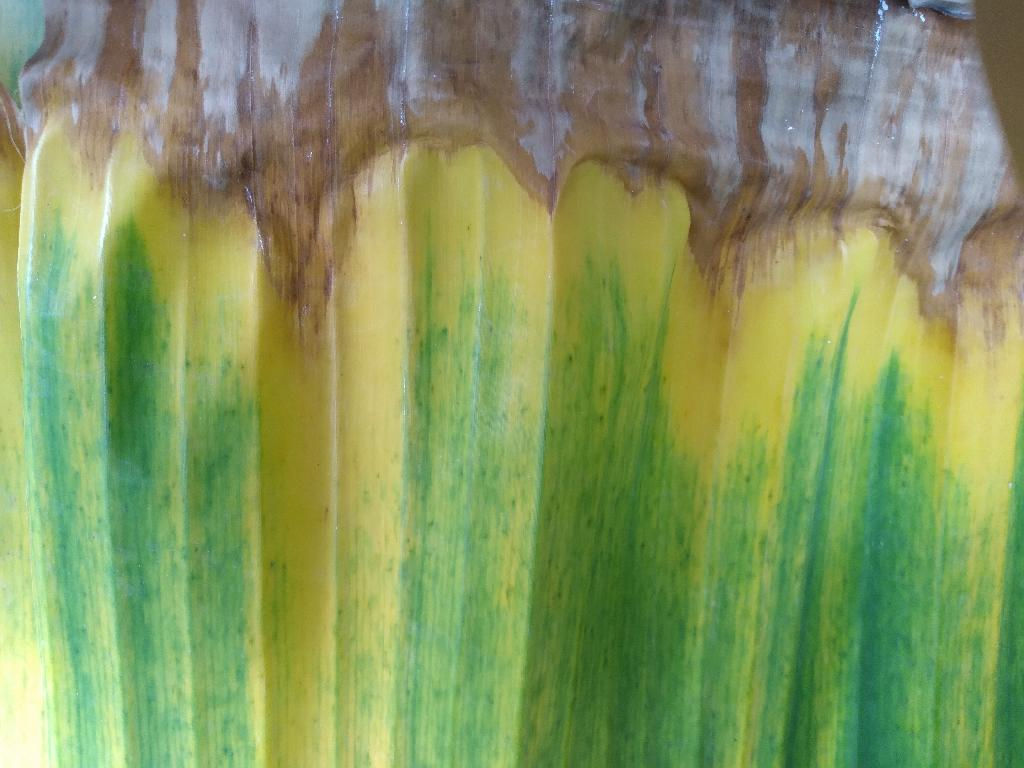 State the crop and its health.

banana, fusarium wilt race 1
